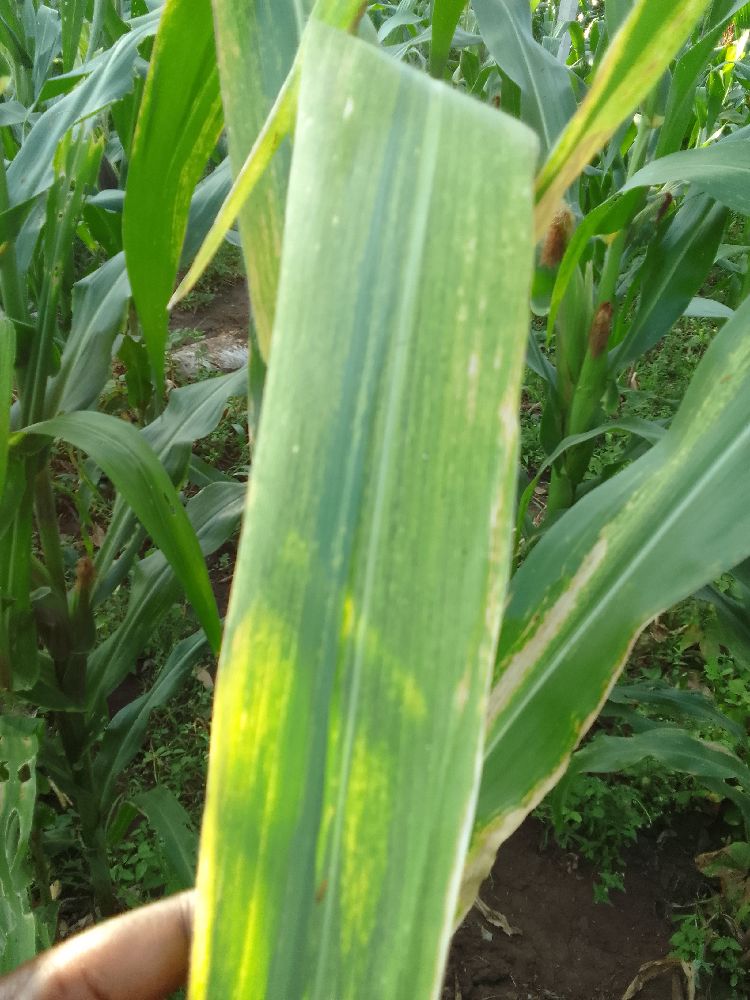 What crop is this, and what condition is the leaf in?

maize, maize lethal necrosis
